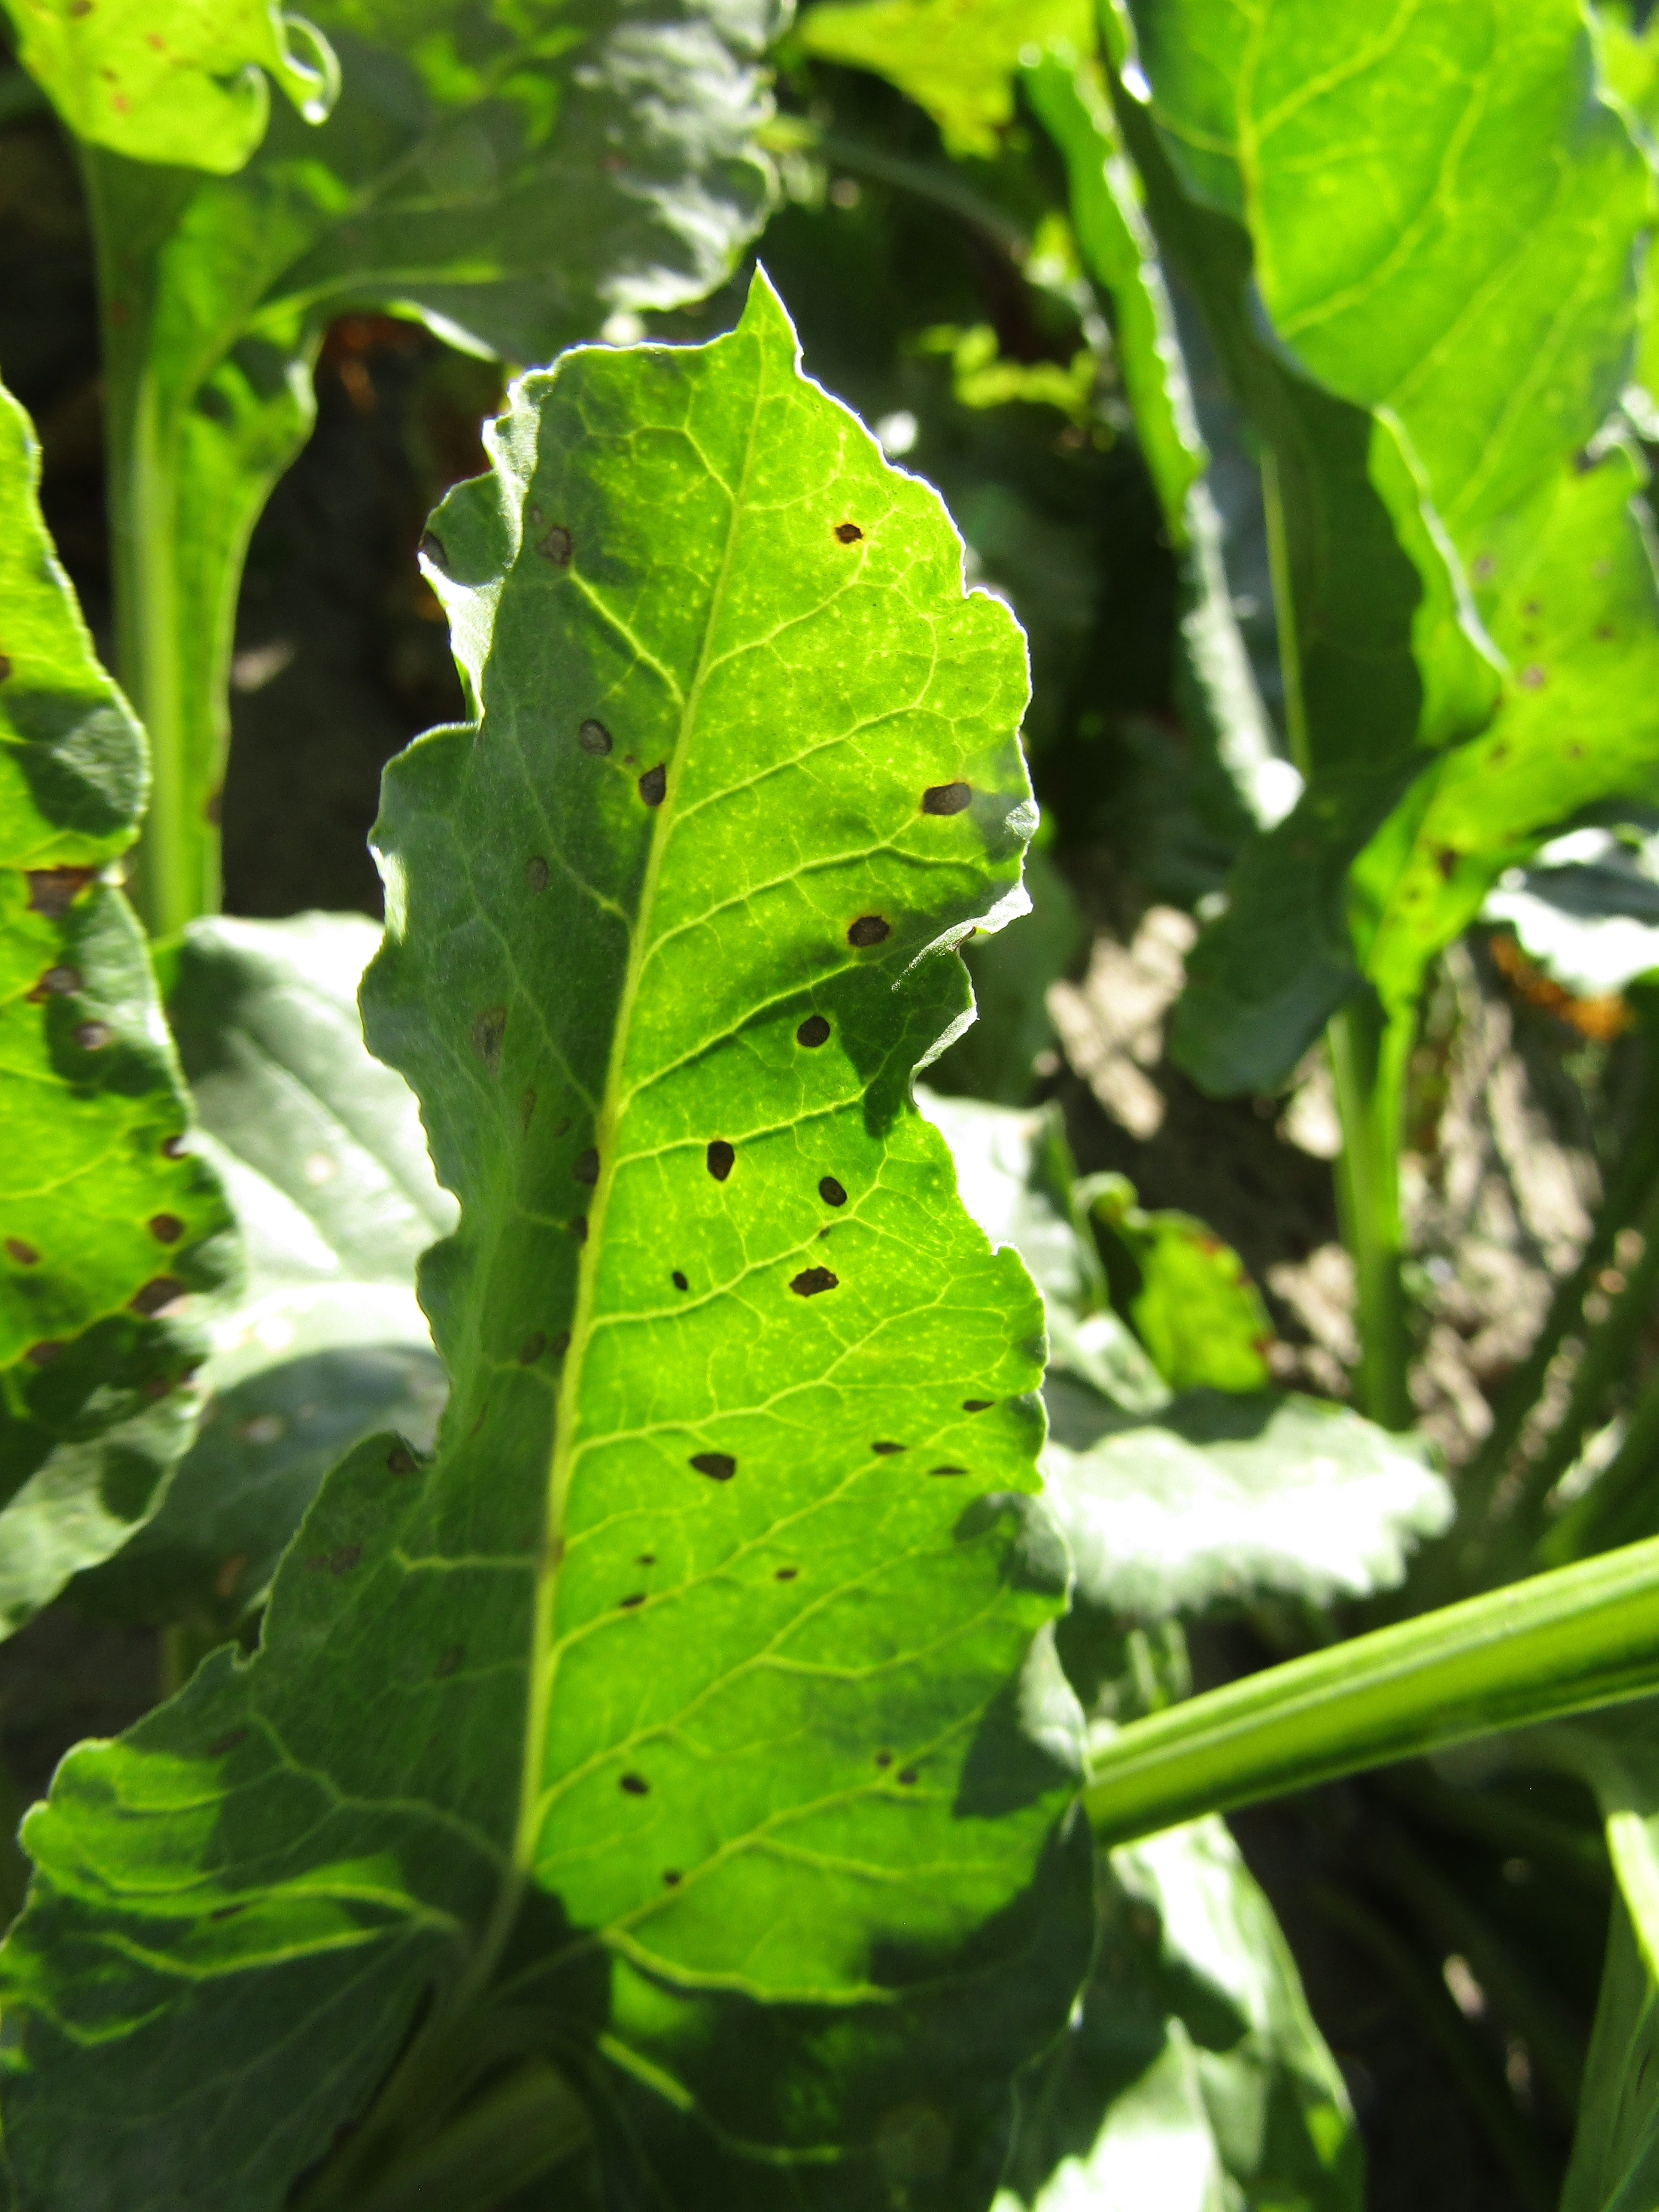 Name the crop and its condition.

beet, cercospora
